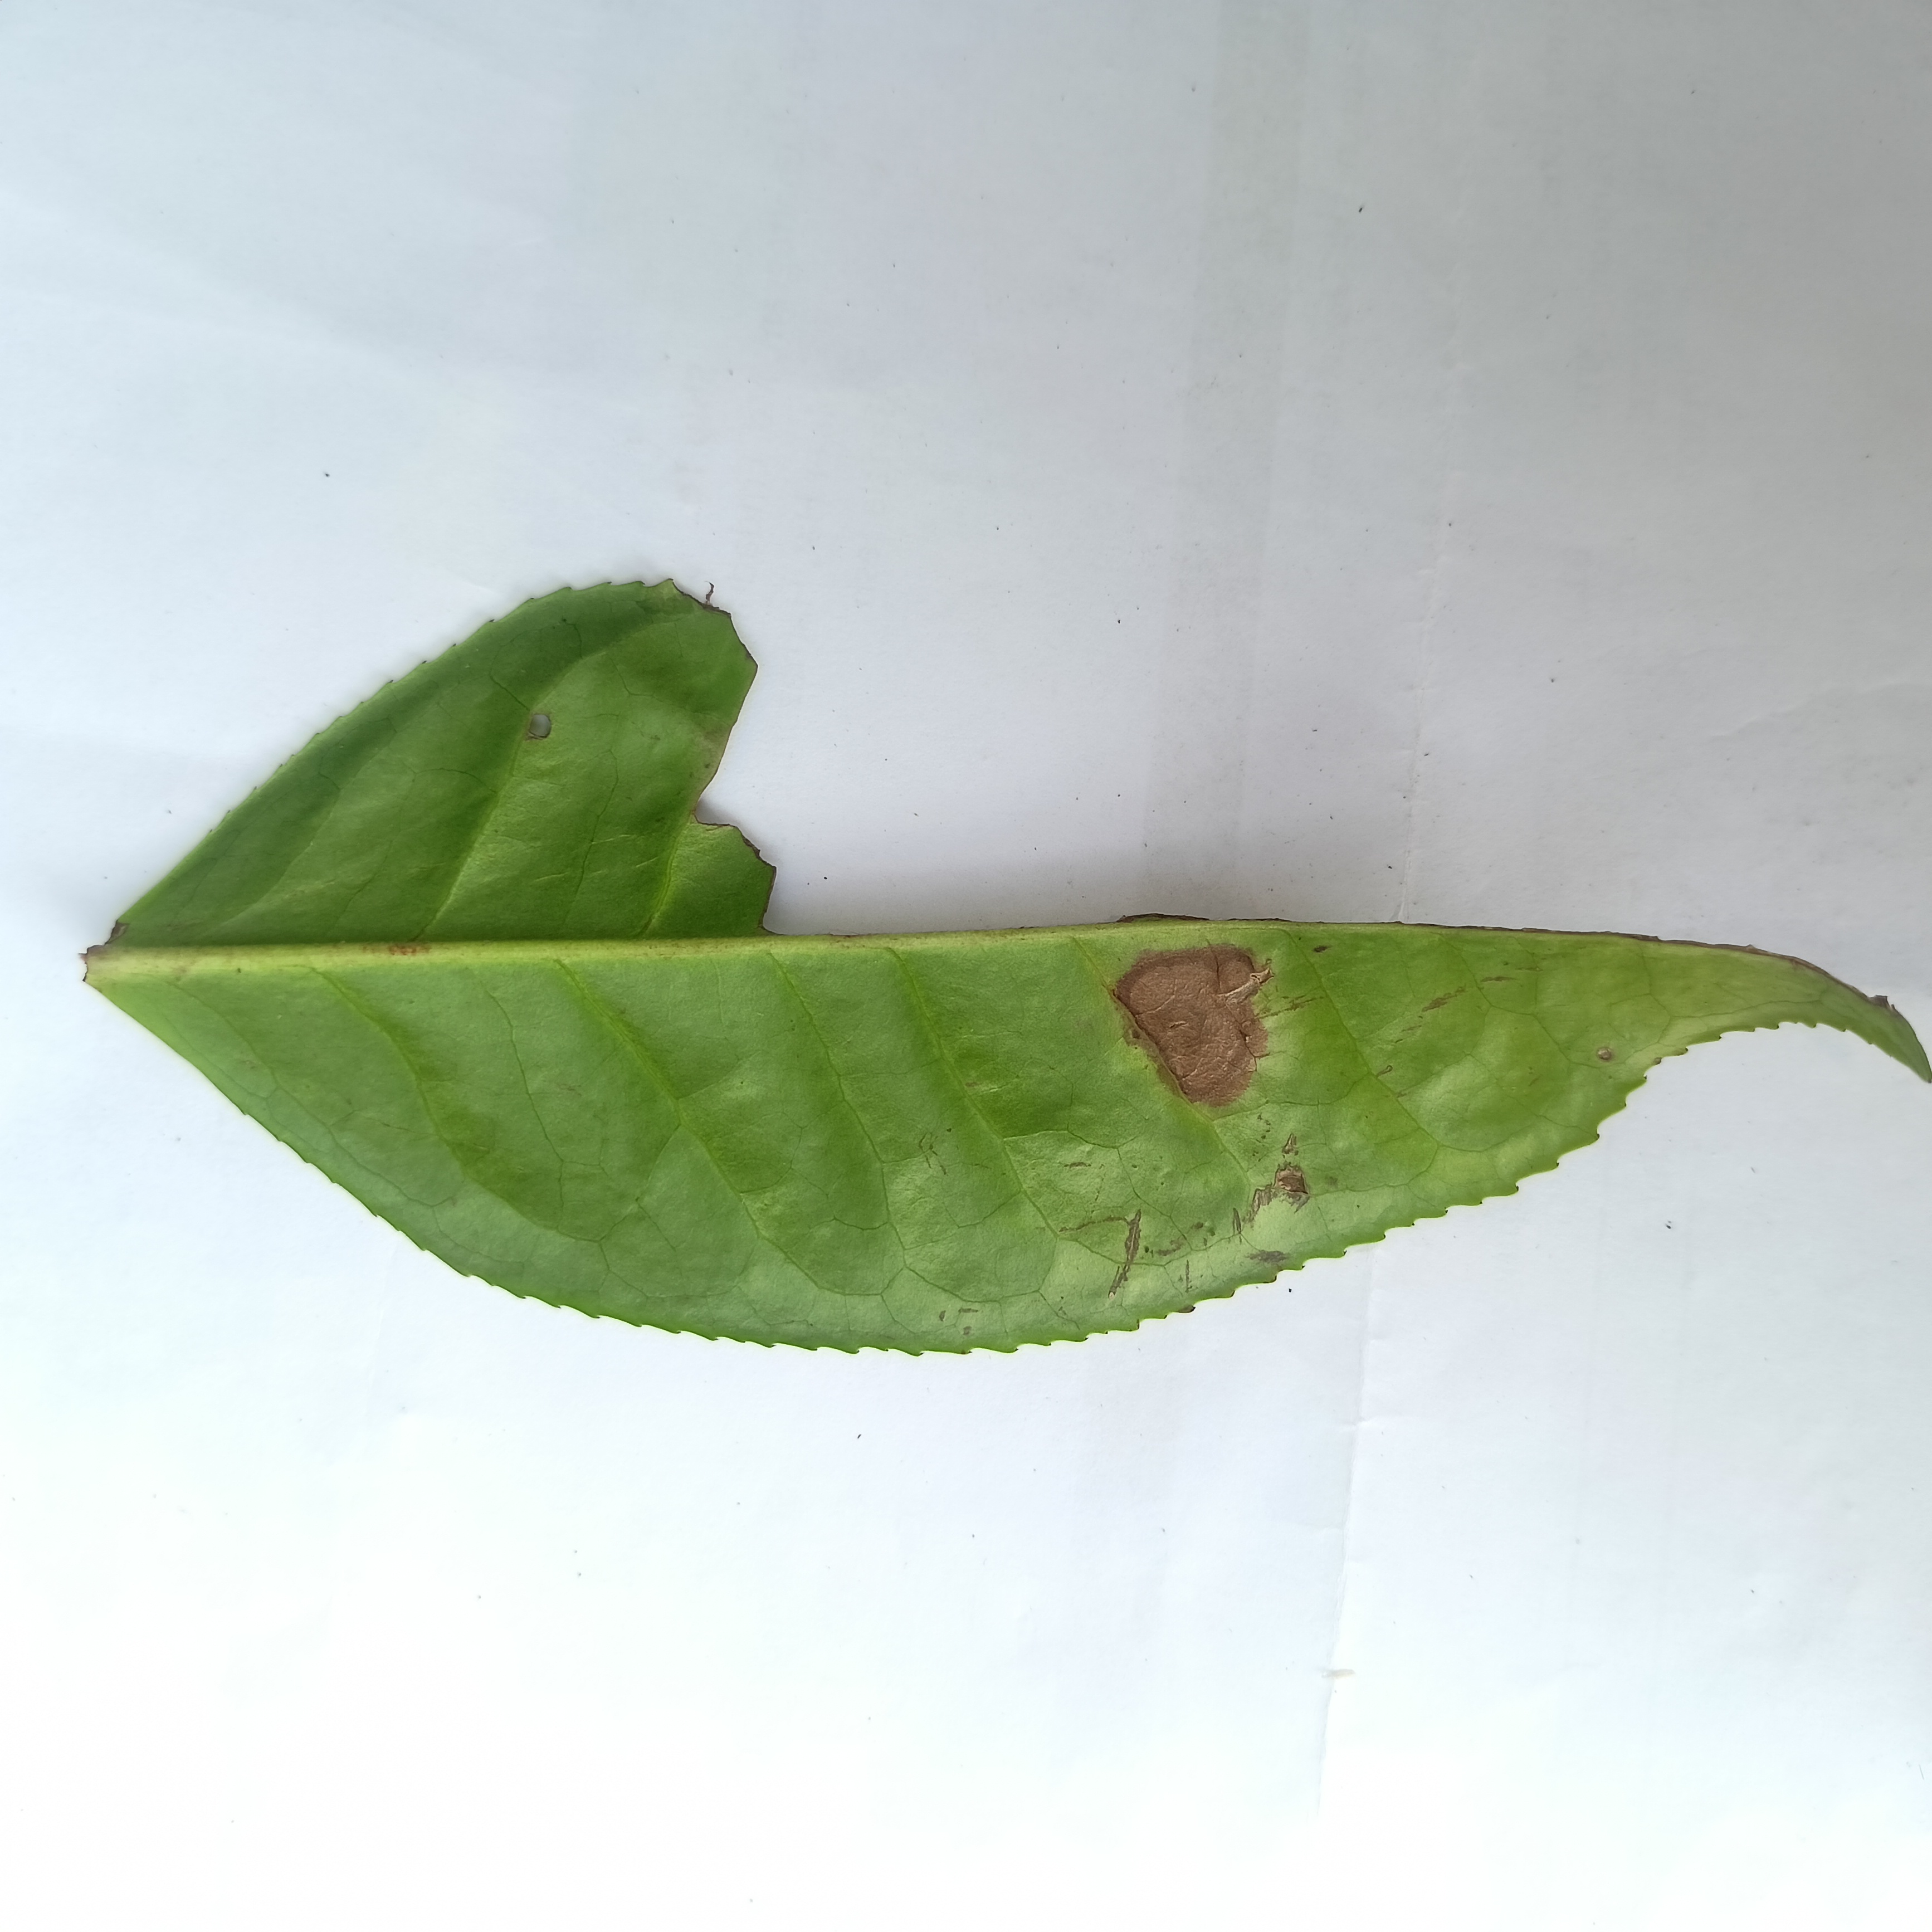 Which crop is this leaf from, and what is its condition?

tea, brown blight
